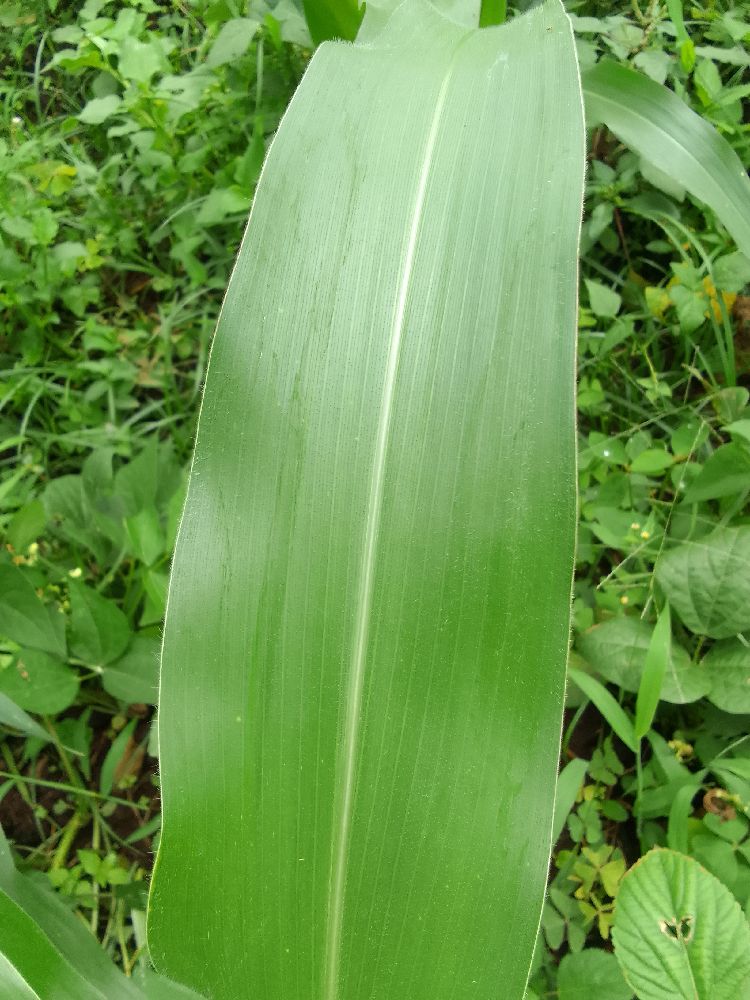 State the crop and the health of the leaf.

maize, healthy
